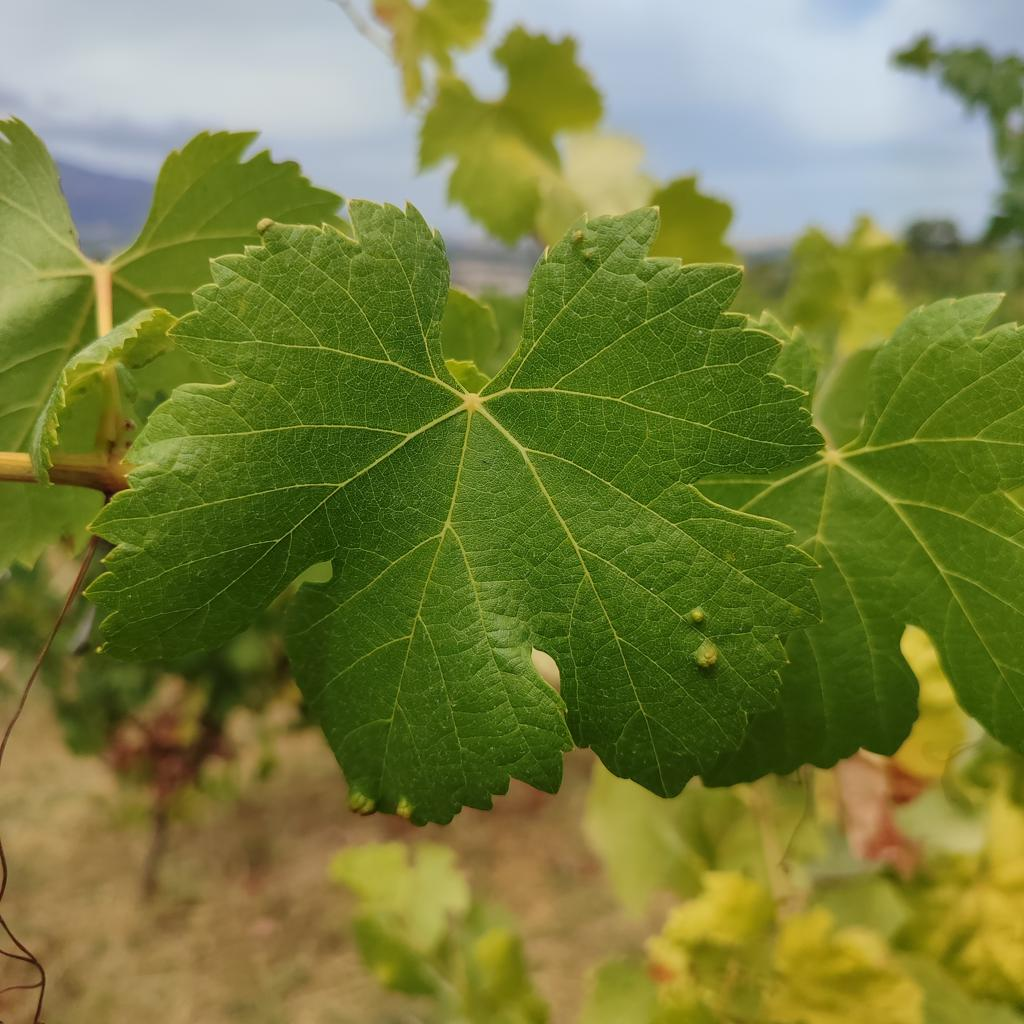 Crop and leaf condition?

grapevine, erineum mite
